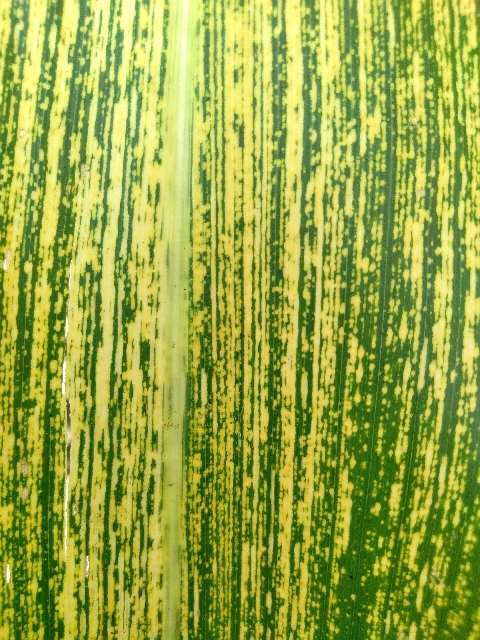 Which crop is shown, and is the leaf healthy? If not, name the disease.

maize, maize streak virus
